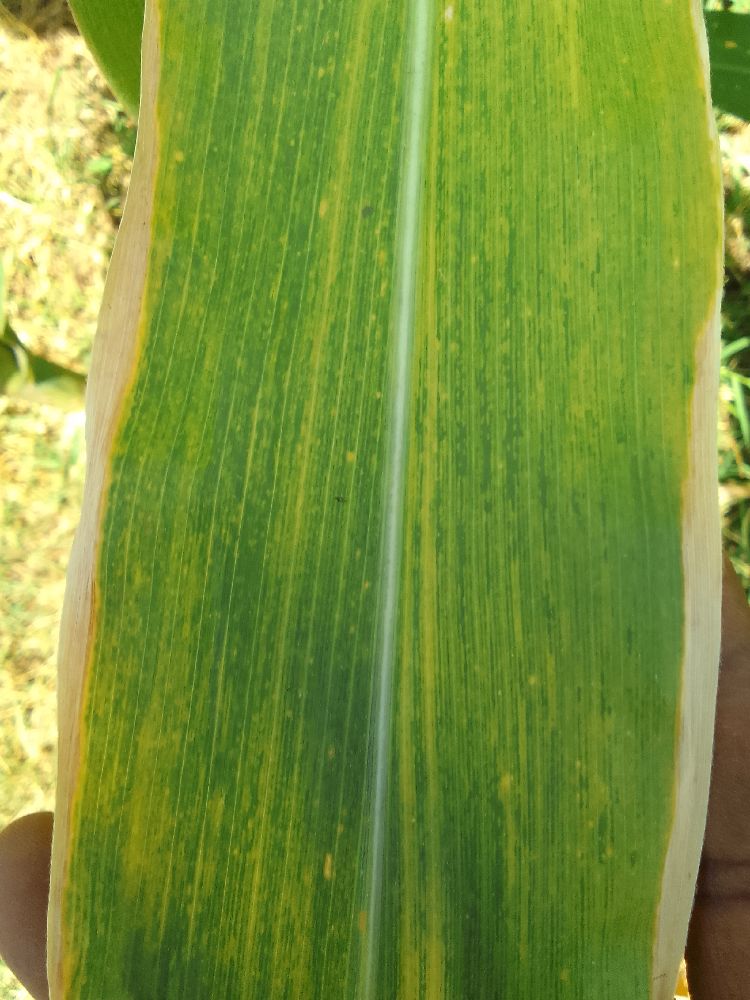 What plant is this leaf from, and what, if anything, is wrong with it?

maize, maize lethal necrosis
